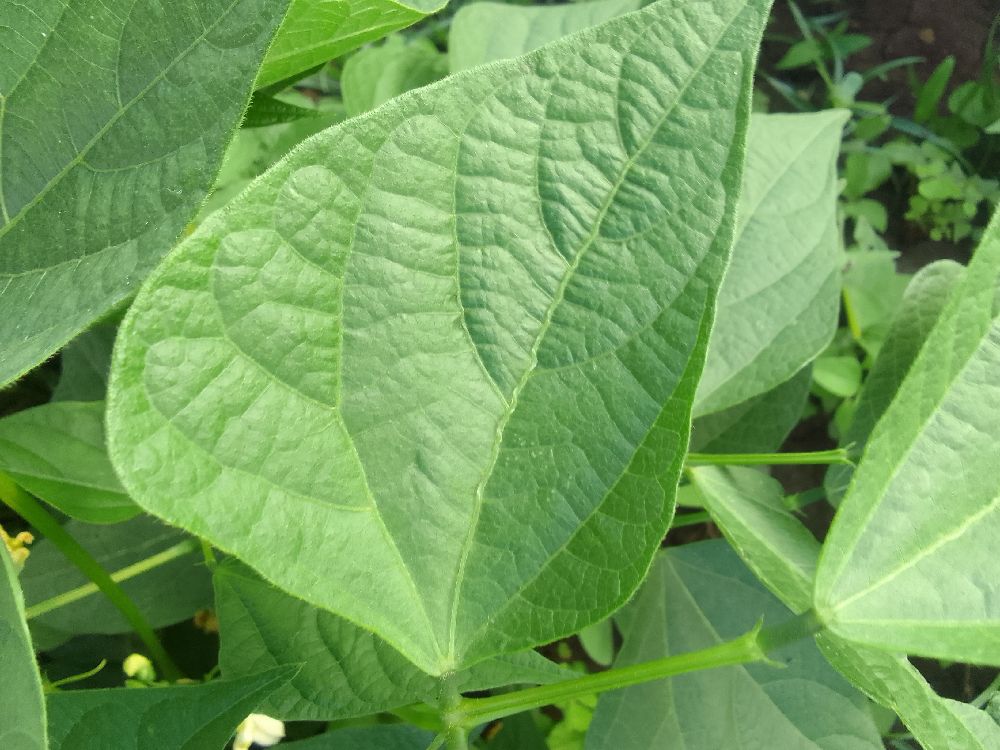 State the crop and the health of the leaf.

common bean, healthy
